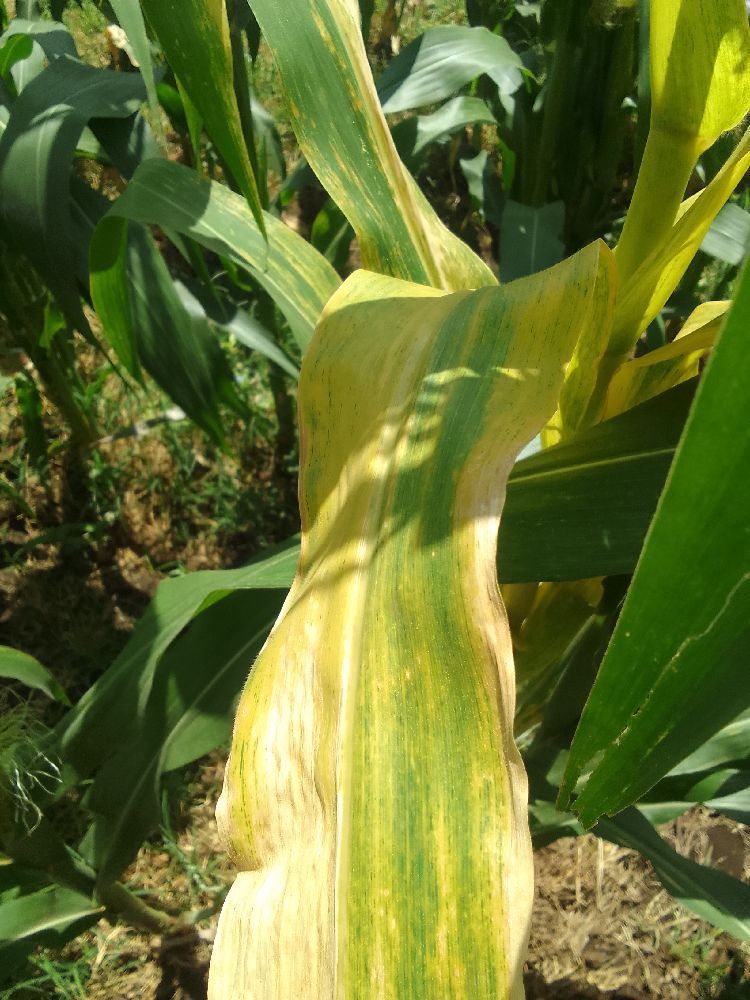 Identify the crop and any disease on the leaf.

maize, maize lethal necrosis
